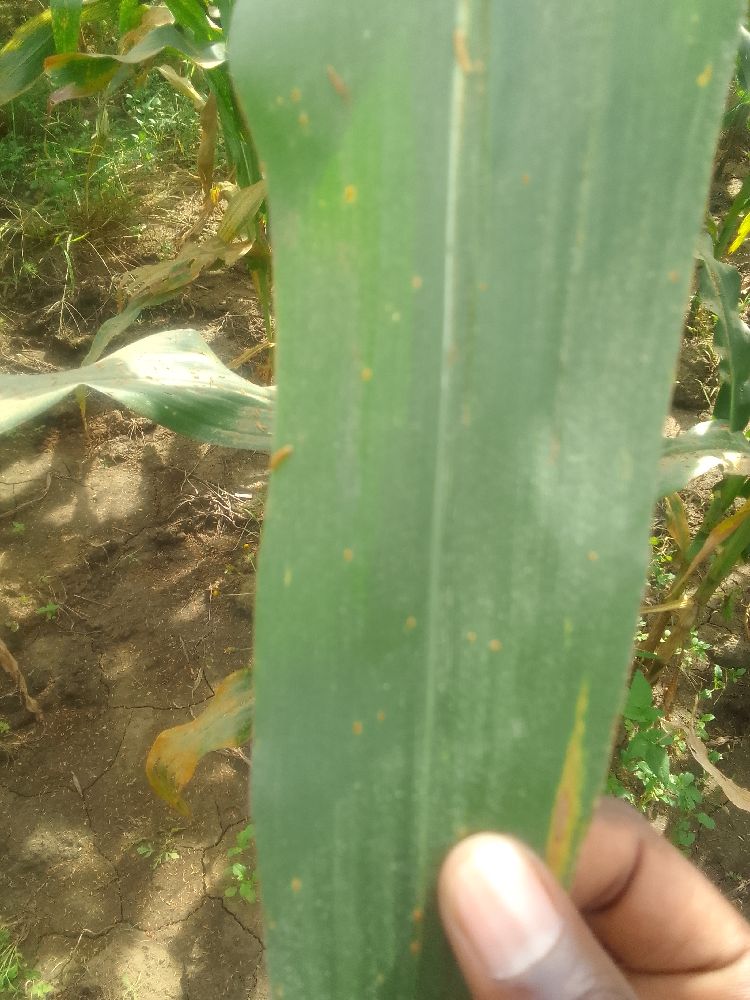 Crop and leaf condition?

maize, healthy
